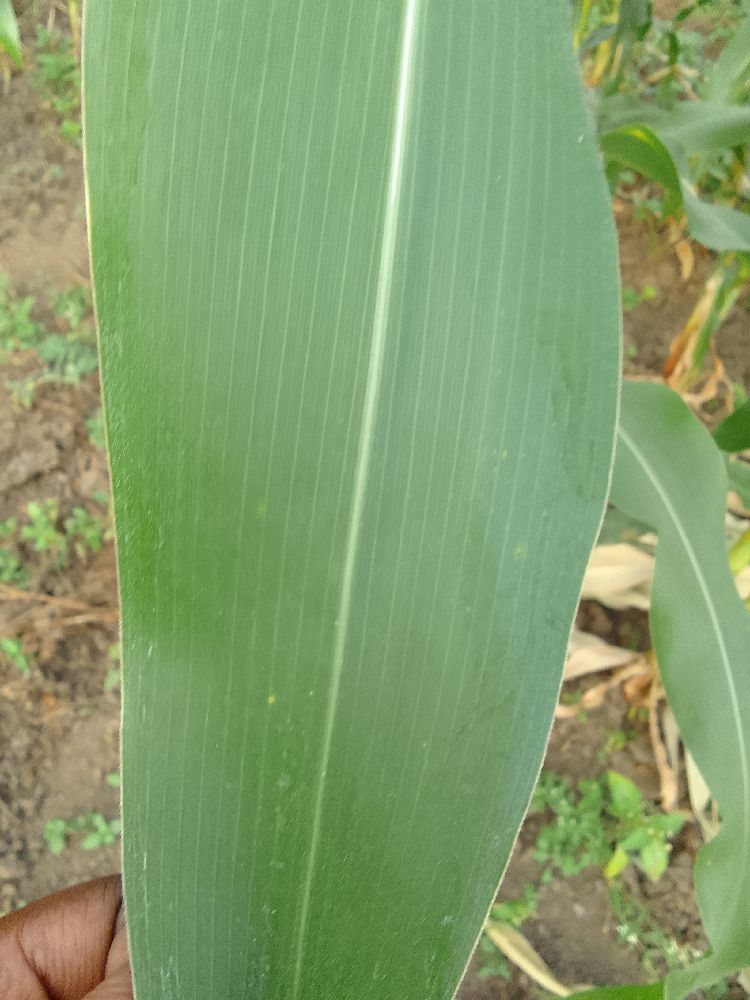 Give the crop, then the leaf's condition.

maize, healthy
